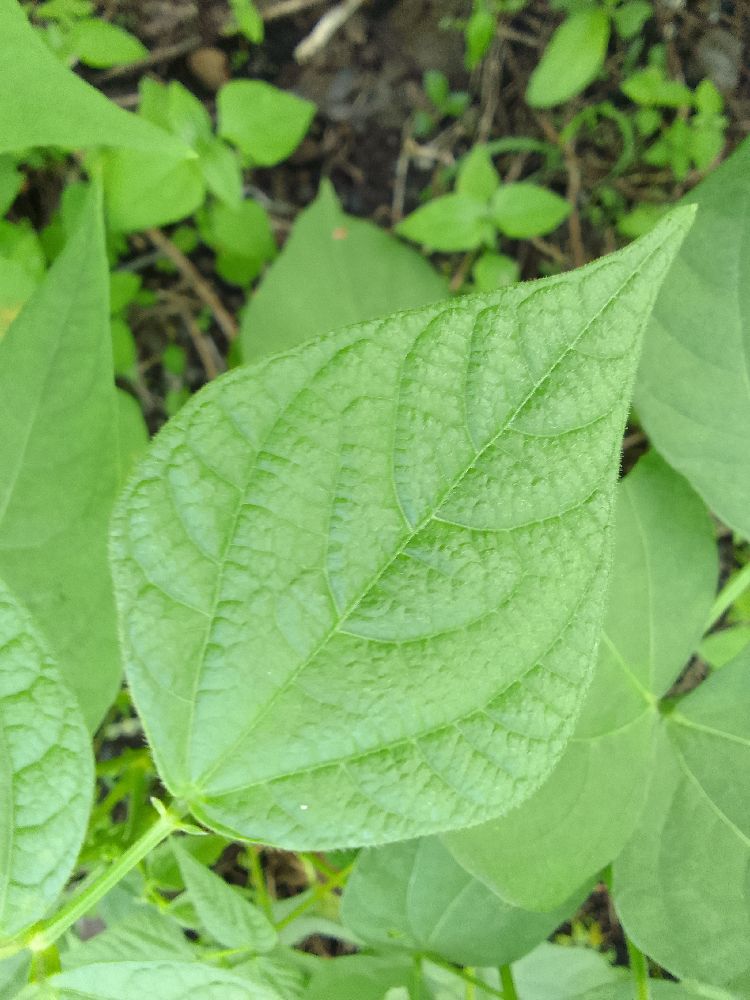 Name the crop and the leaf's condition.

common bean, healthy
